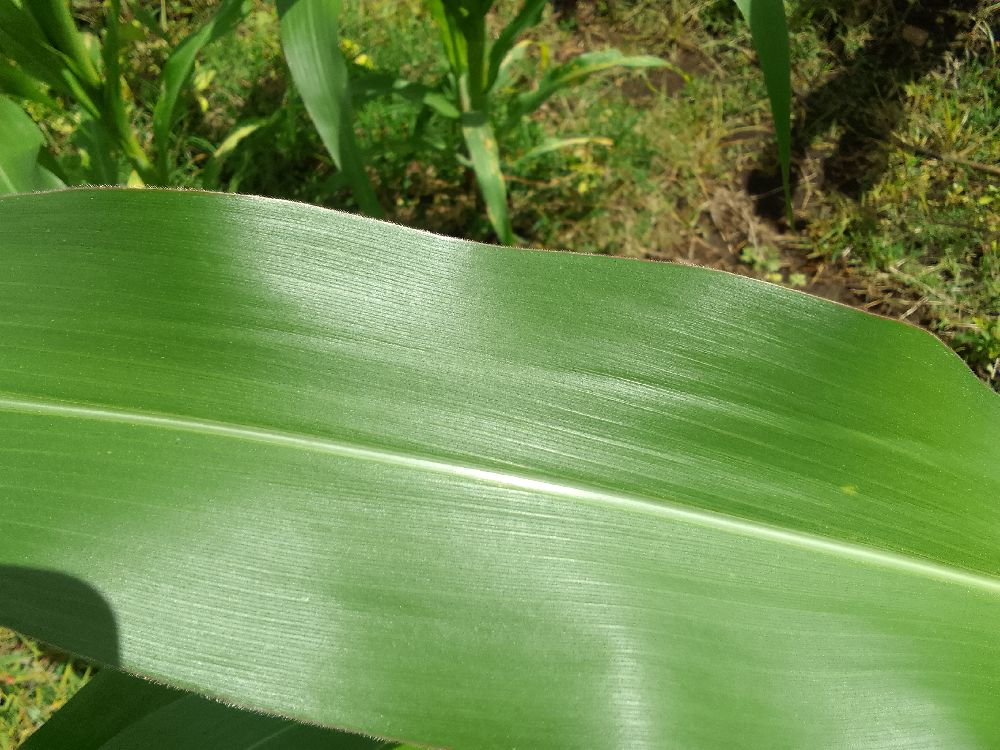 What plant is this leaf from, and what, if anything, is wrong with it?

maize, healthy
